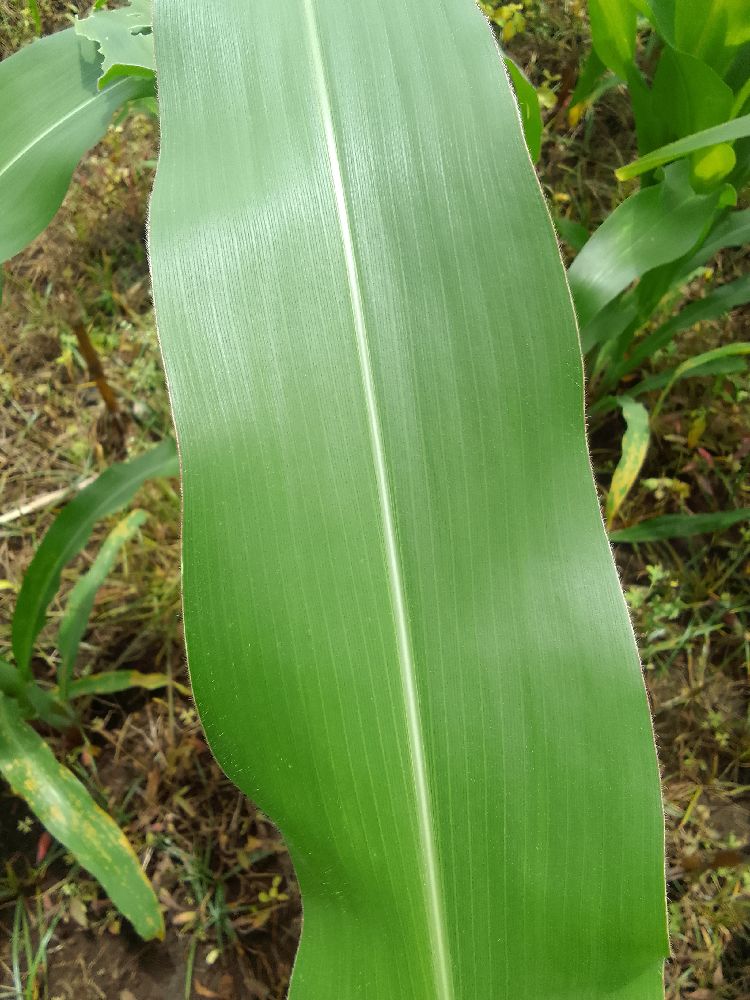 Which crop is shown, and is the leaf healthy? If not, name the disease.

maize, healthy
